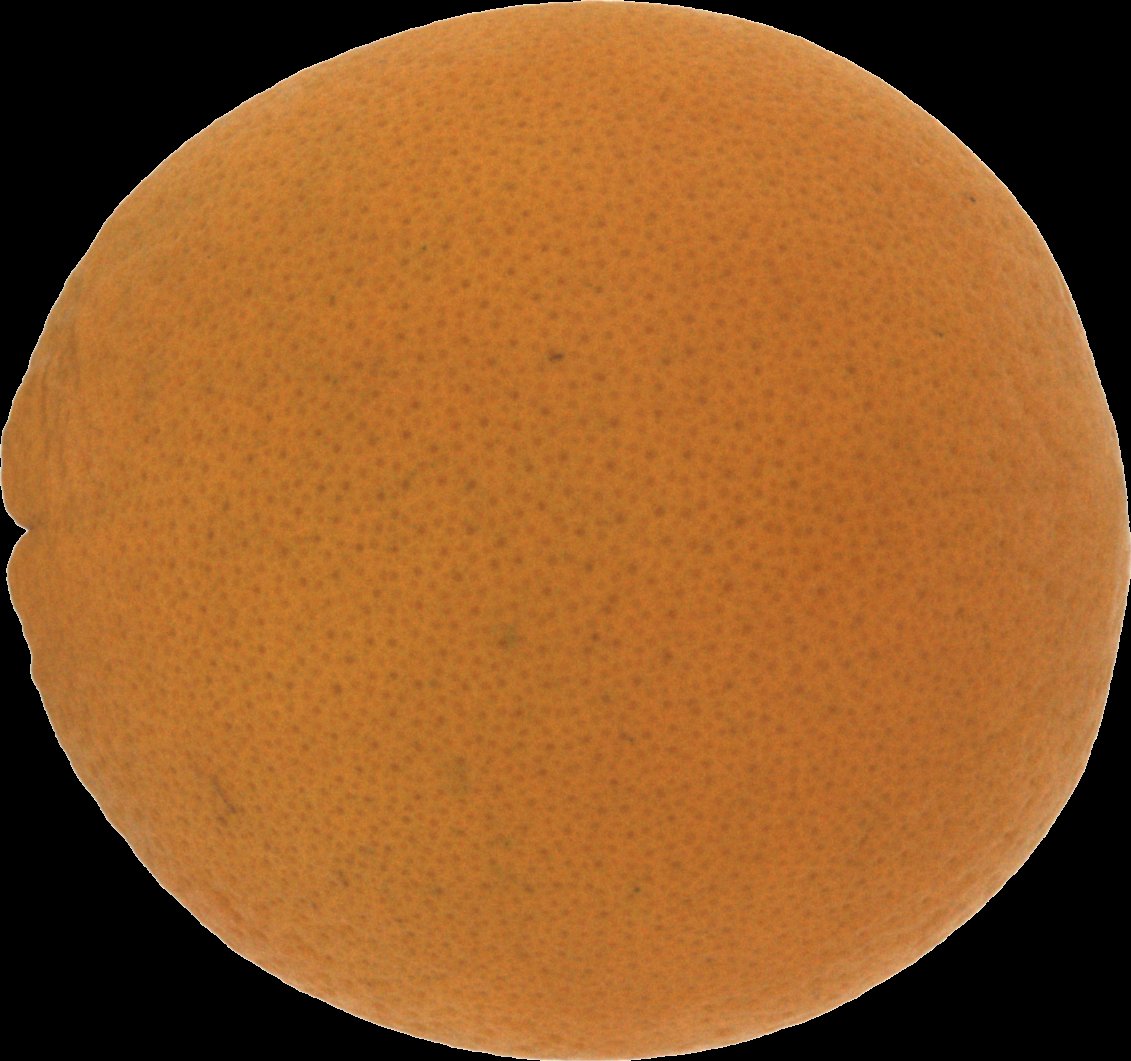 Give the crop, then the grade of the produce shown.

orange, good
